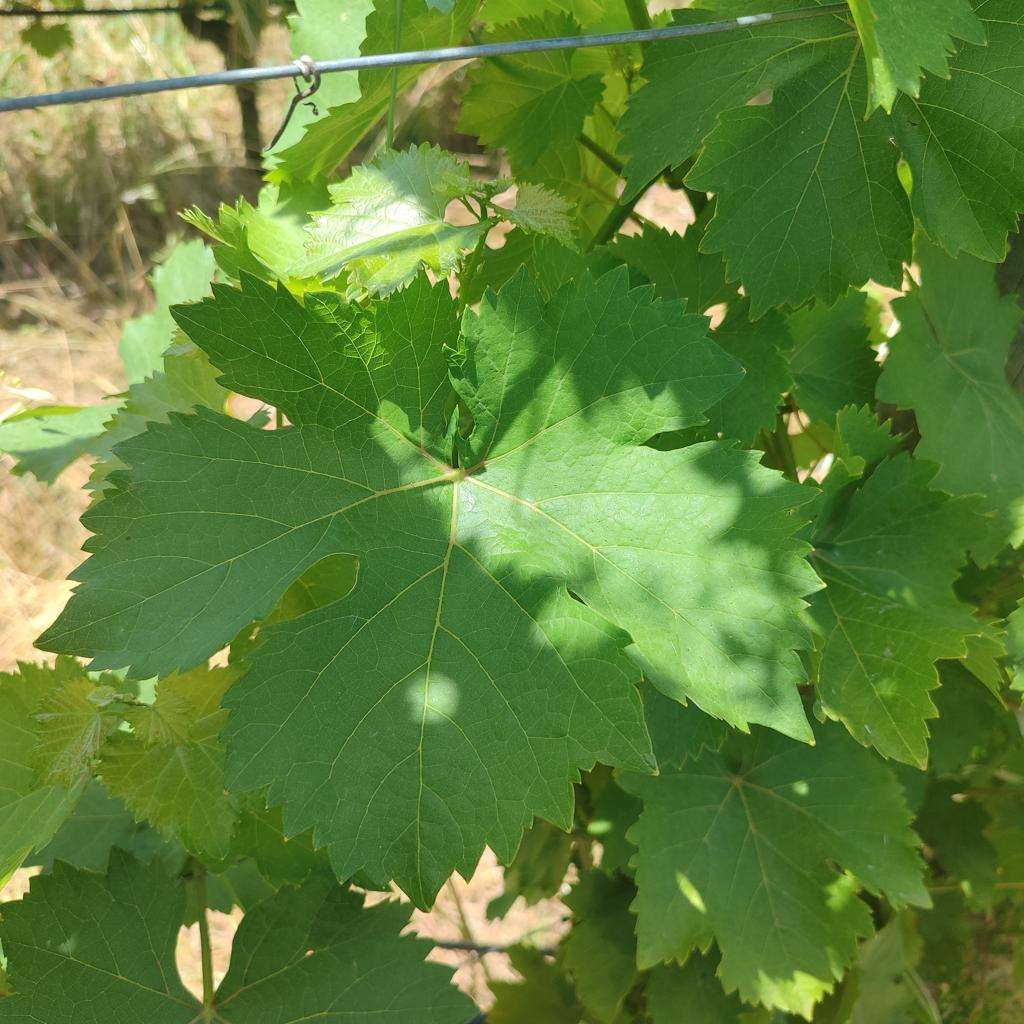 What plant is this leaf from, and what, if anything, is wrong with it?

grapevine, healthy
